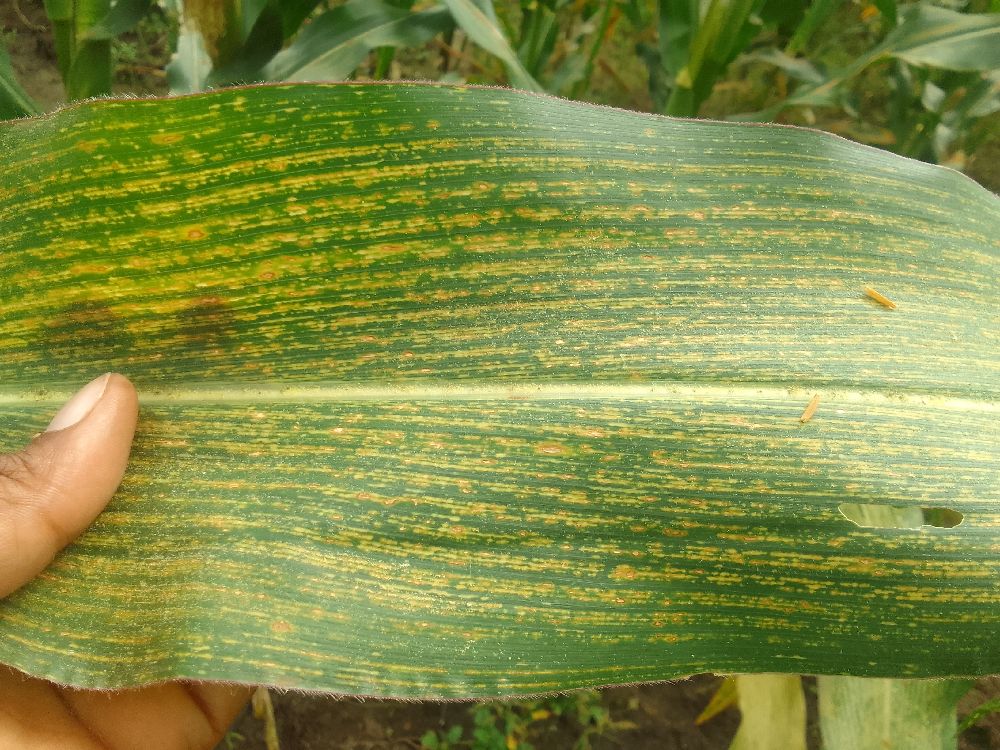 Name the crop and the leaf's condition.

maize, maize streak virus
